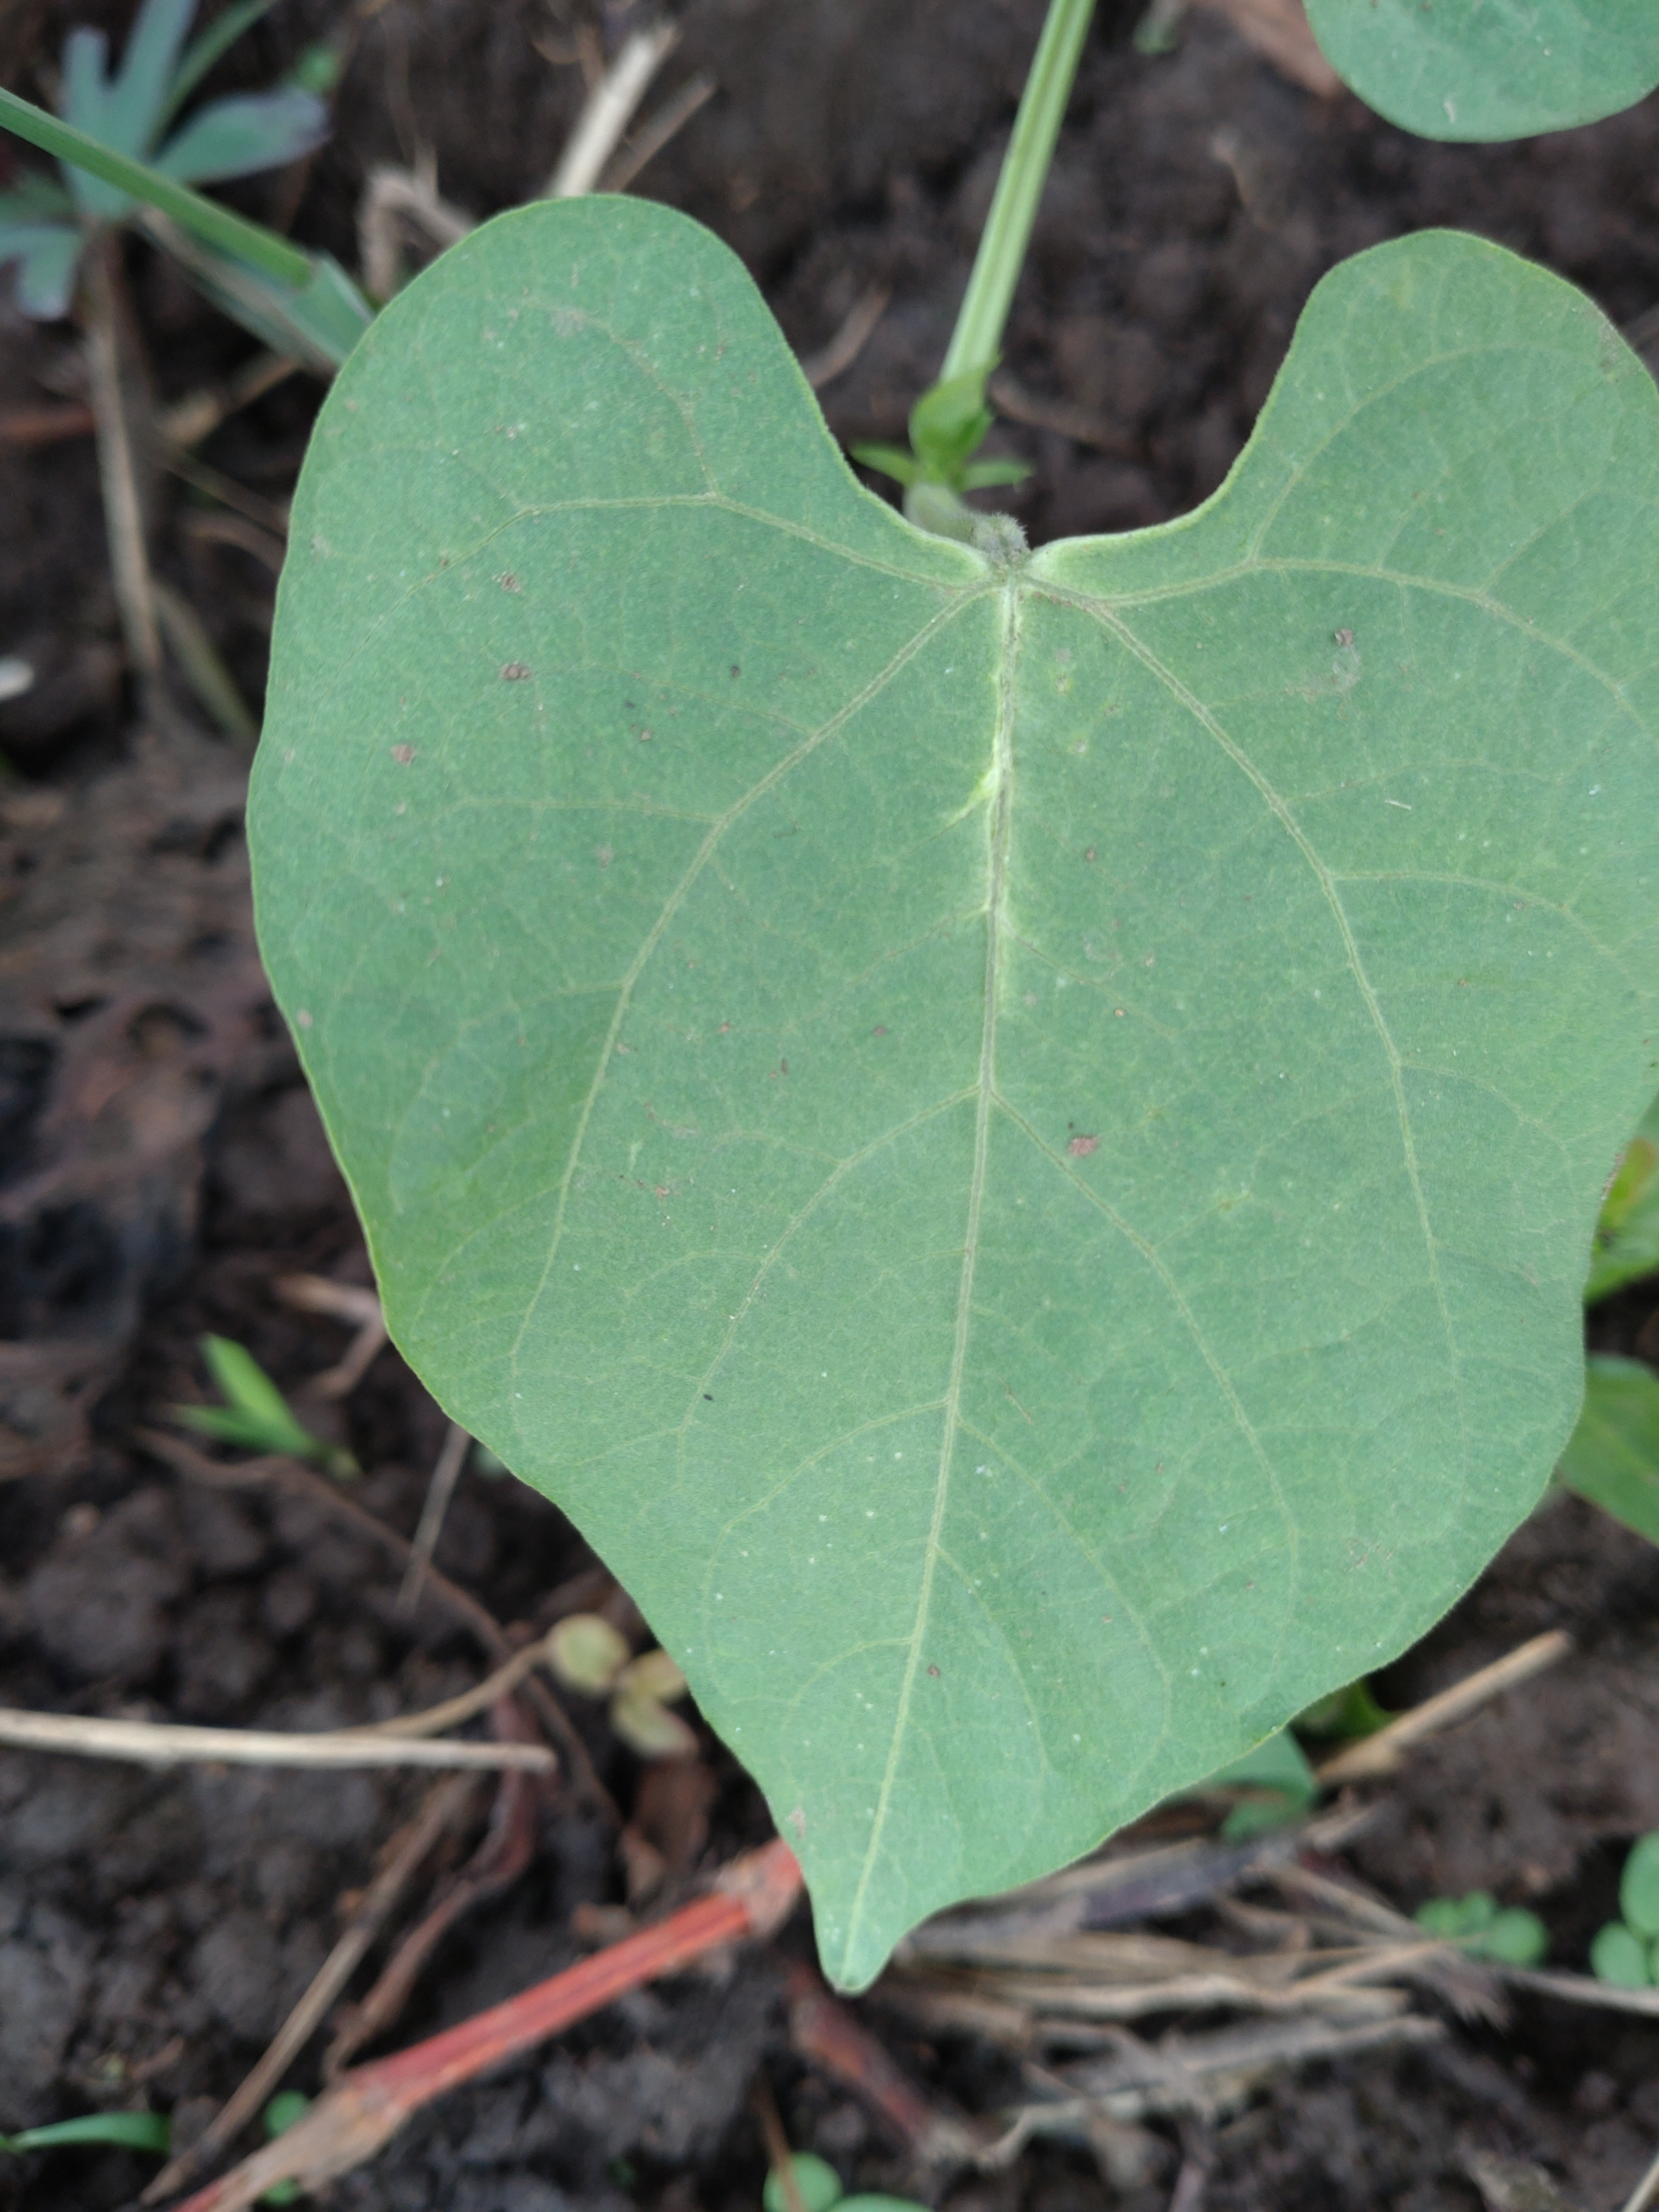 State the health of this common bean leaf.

healthy
